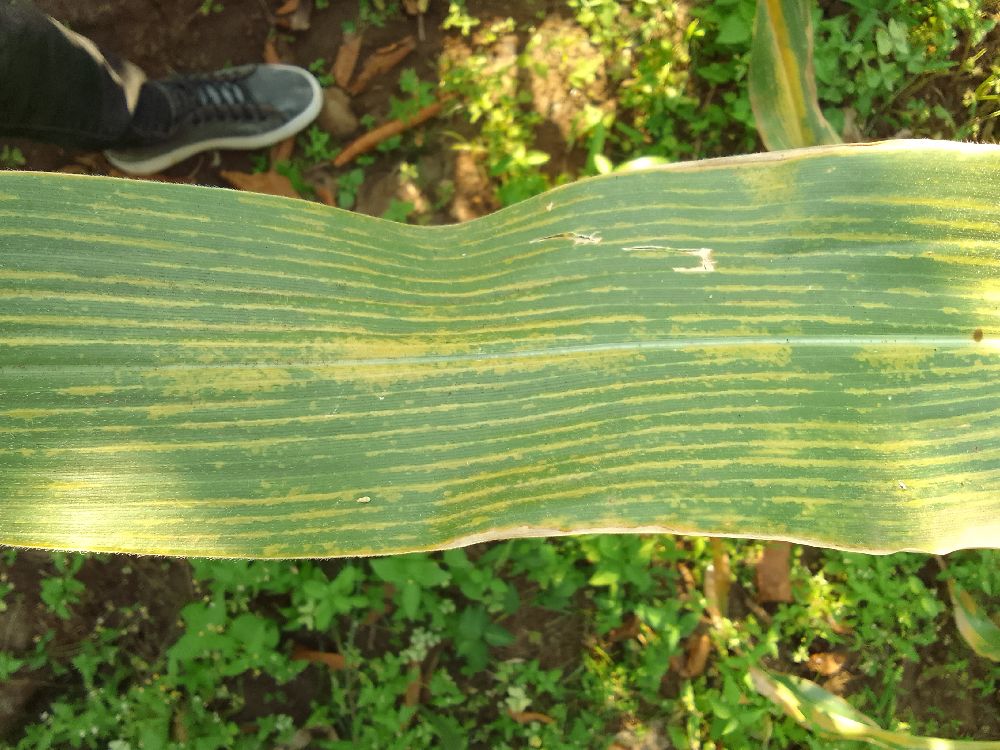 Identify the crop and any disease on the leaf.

maize, maize lethal necrosis
